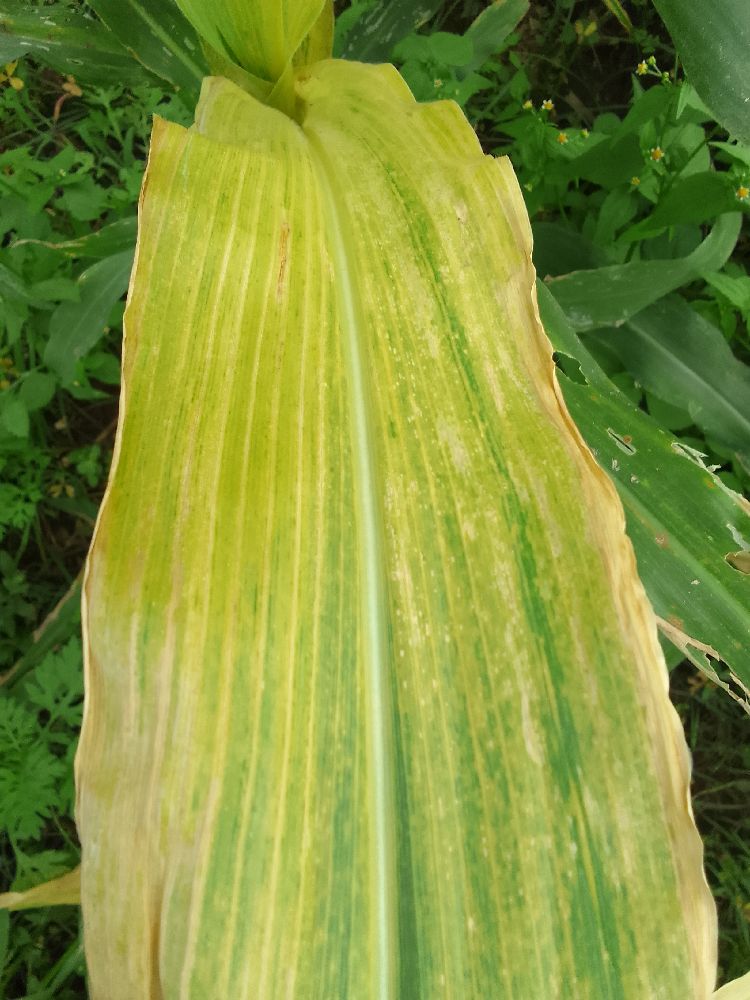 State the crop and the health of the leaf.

maize, maize lethal necrosis
